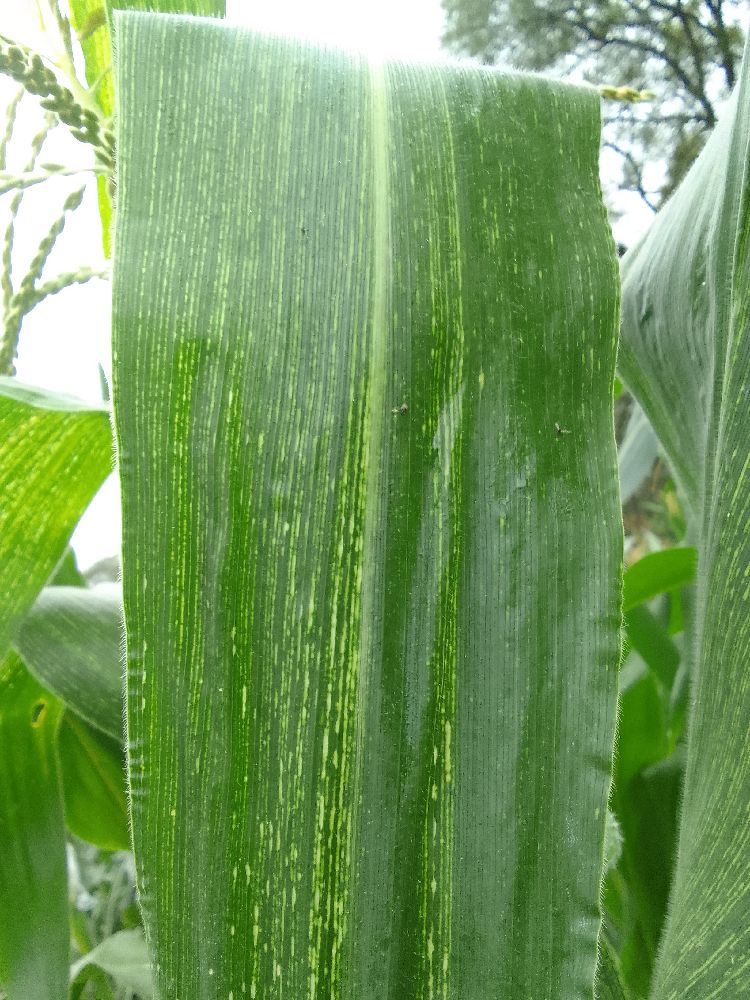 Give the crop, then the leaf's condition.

maize, maize streak virus
